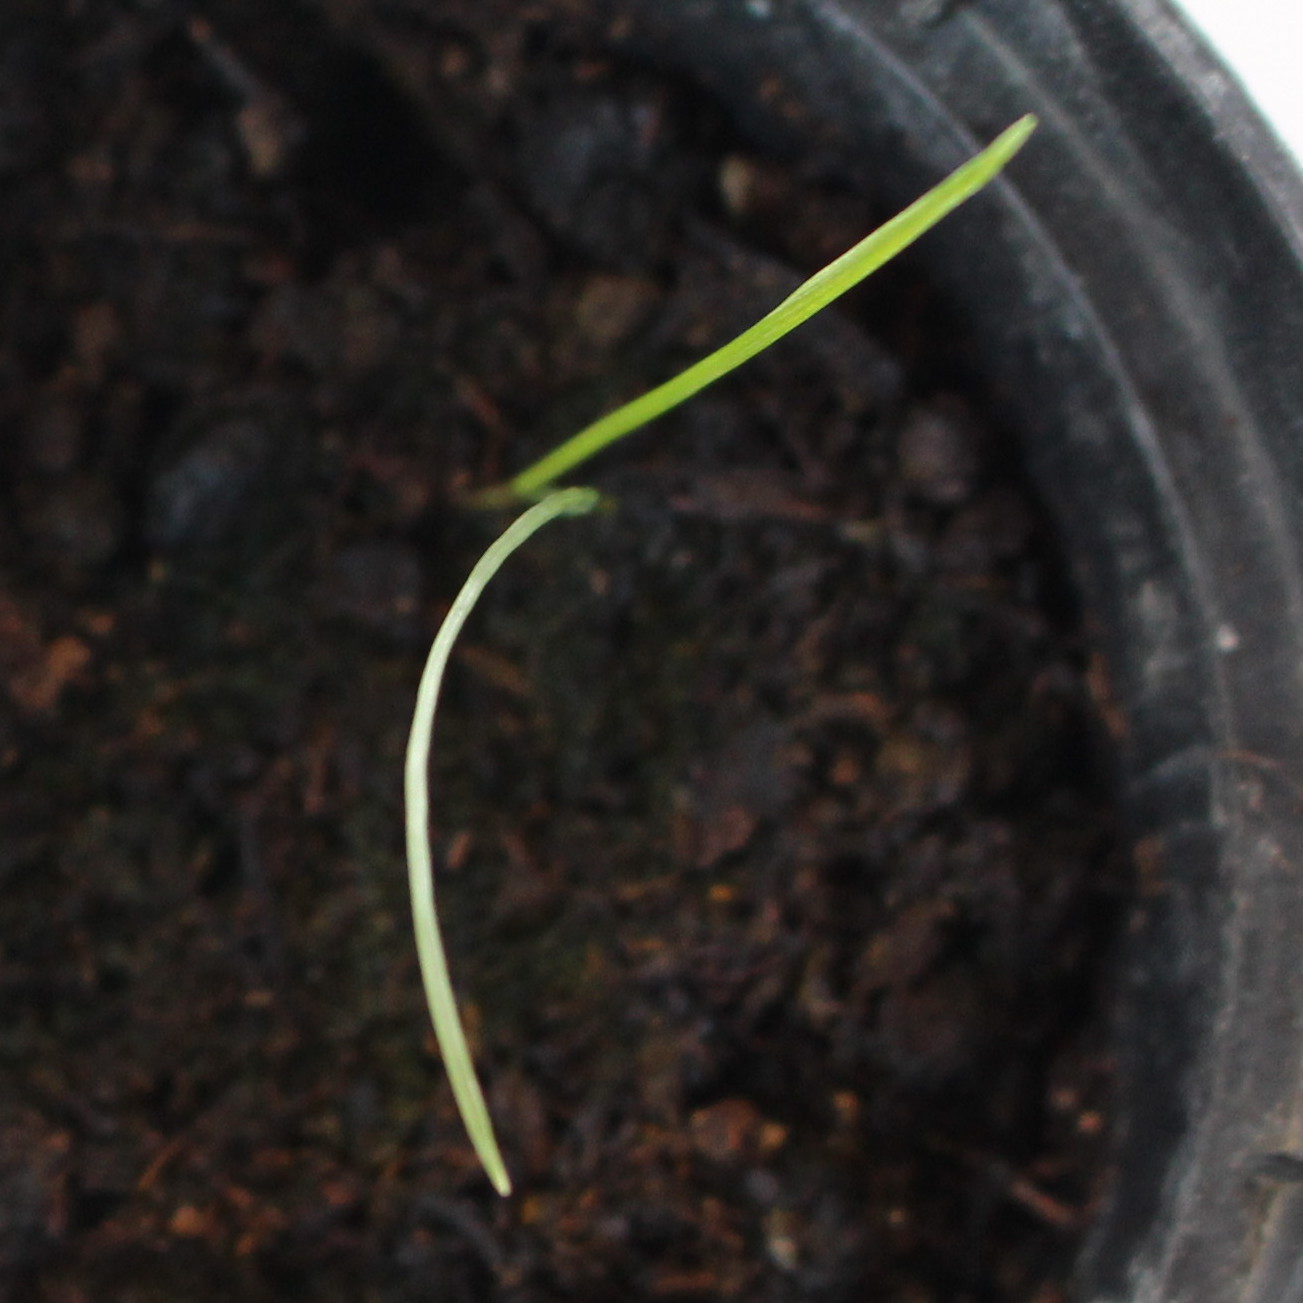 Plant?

Lolium multiflorum
